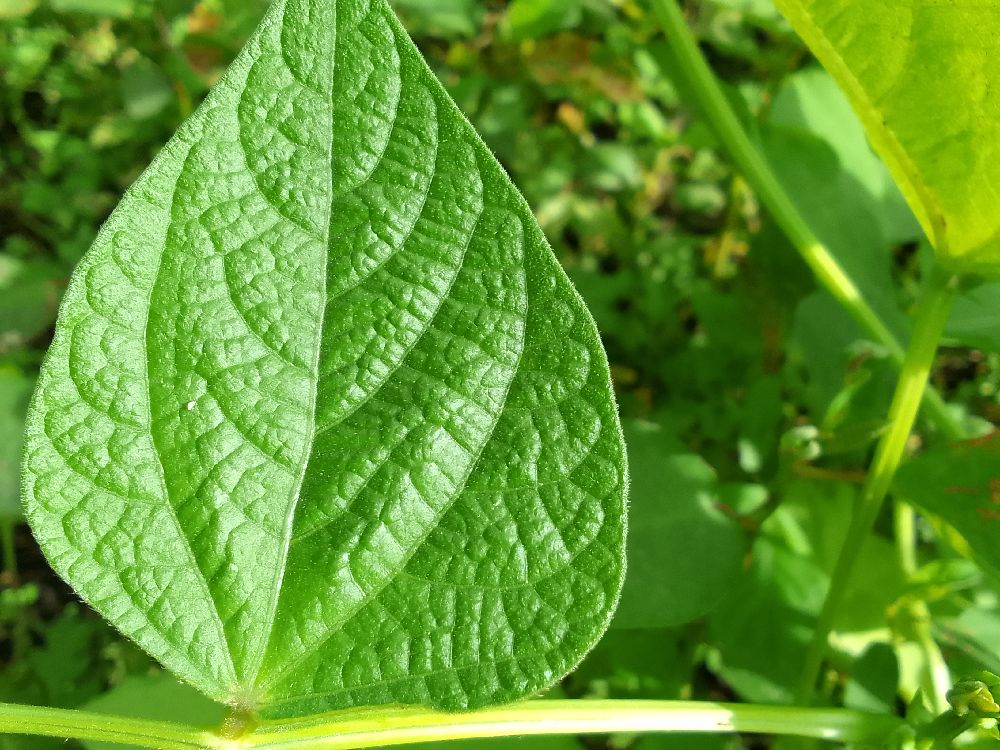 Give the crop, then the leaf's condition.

common bean, healthy
